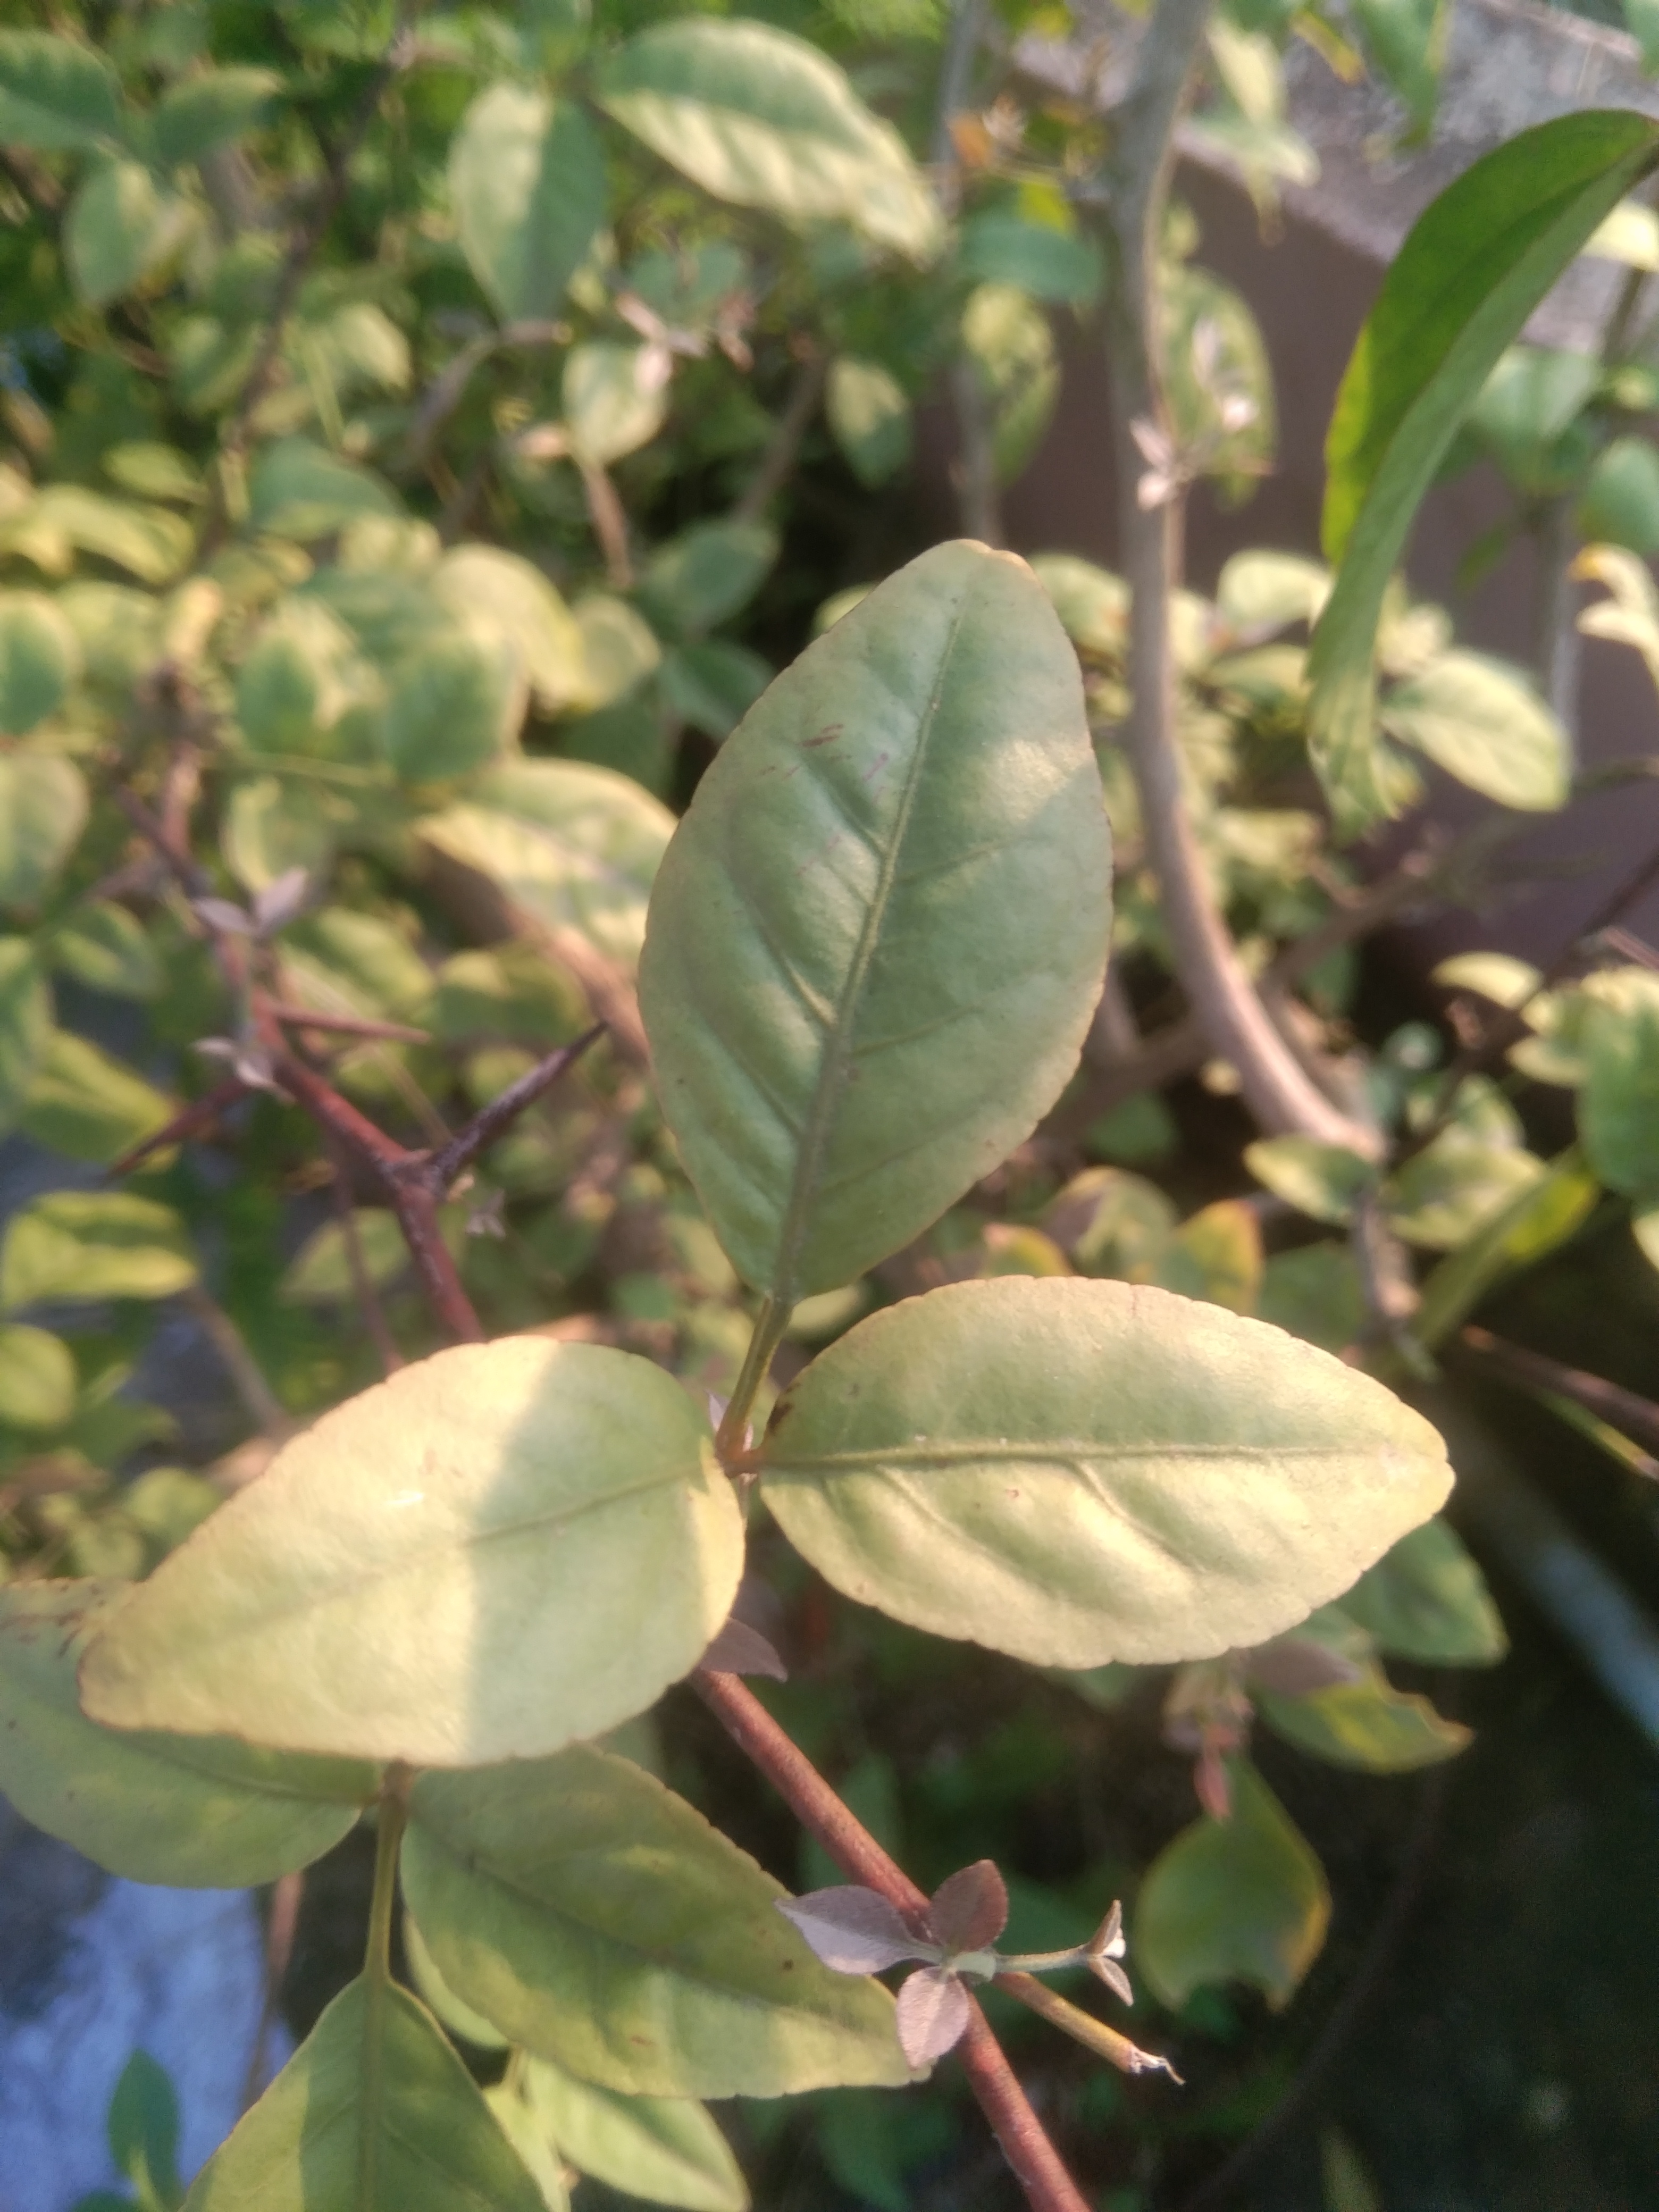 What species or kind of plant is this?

wood apple
